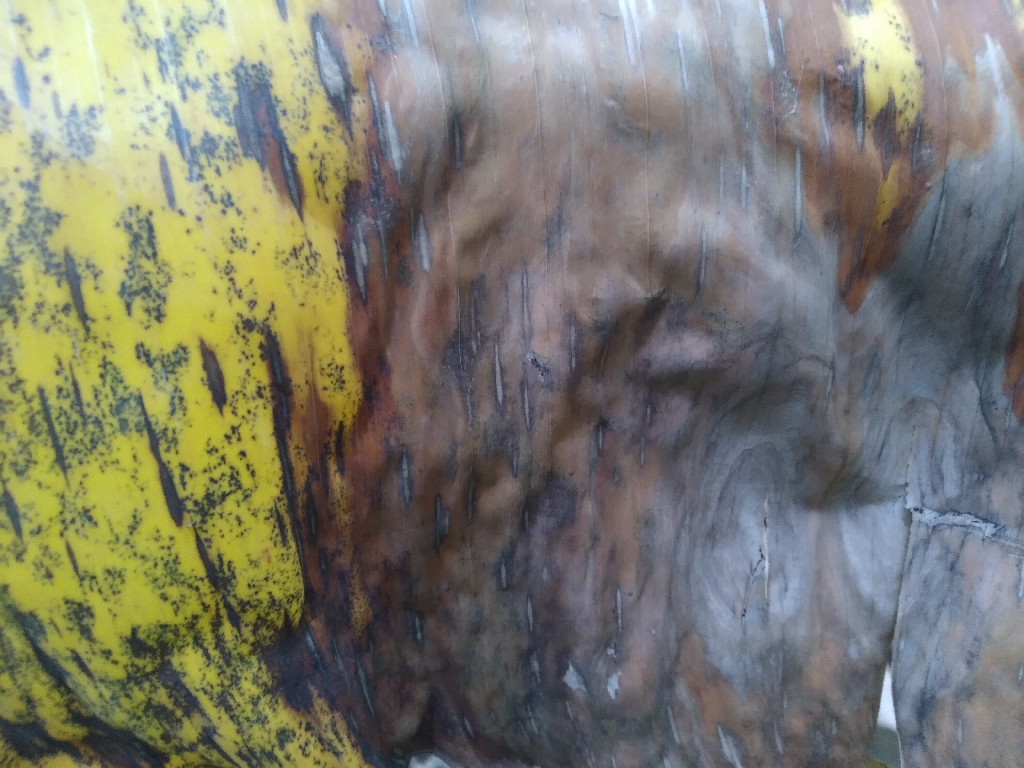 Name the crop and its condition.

banana, black sigatoka
